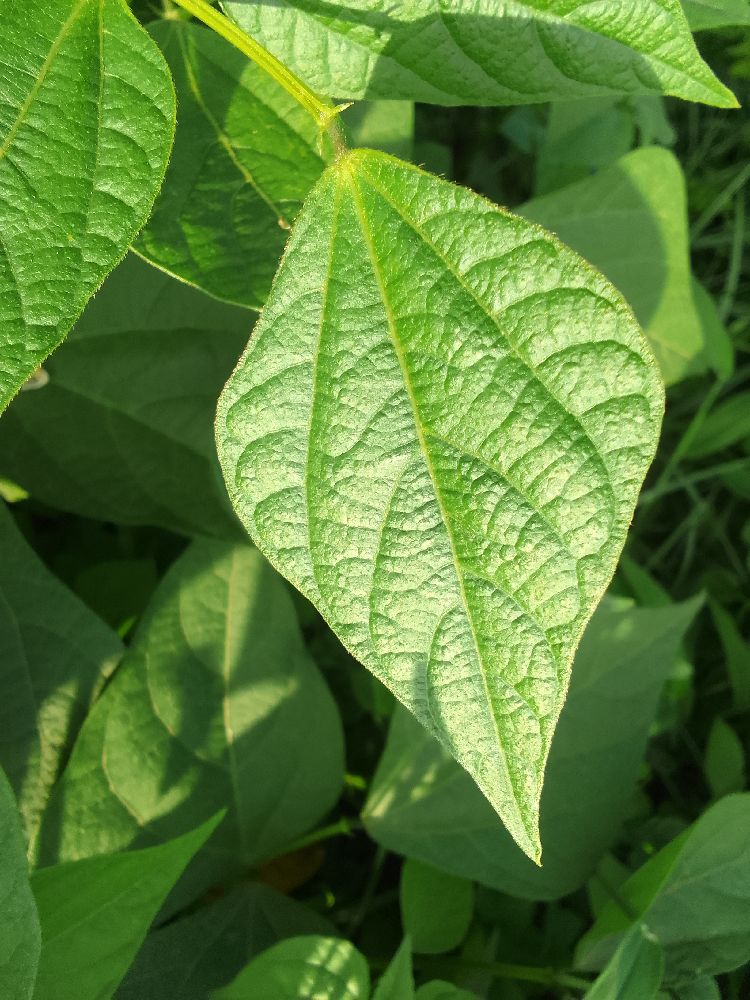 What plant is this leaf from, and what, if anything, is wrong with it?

common bean, healthy
